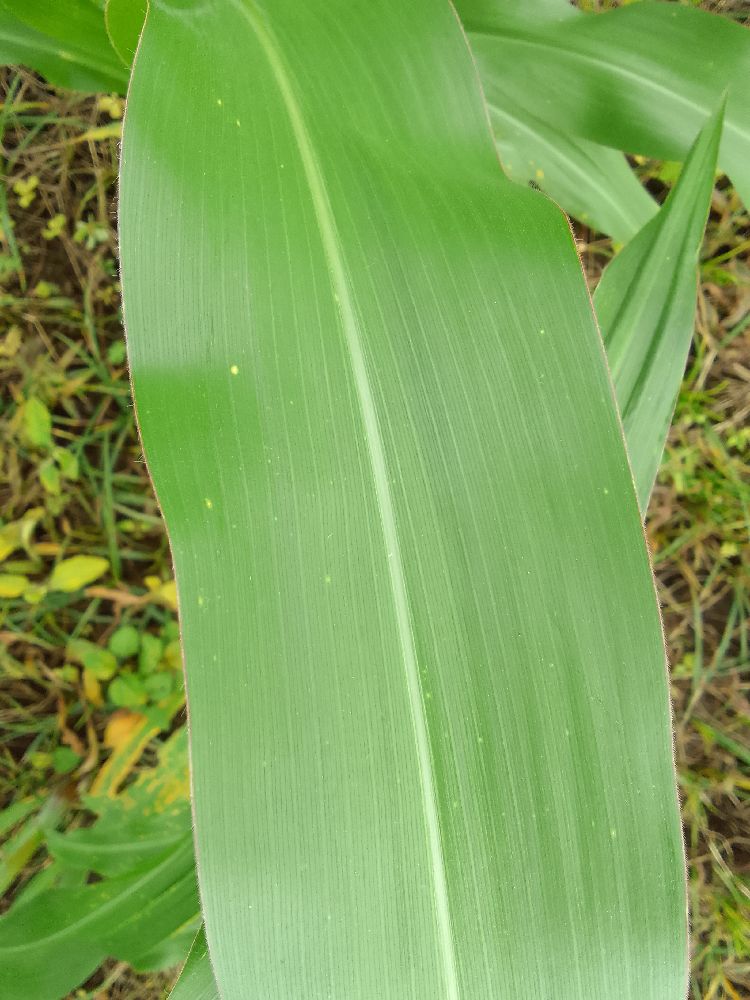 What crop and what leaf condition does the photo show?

maize, healthy
